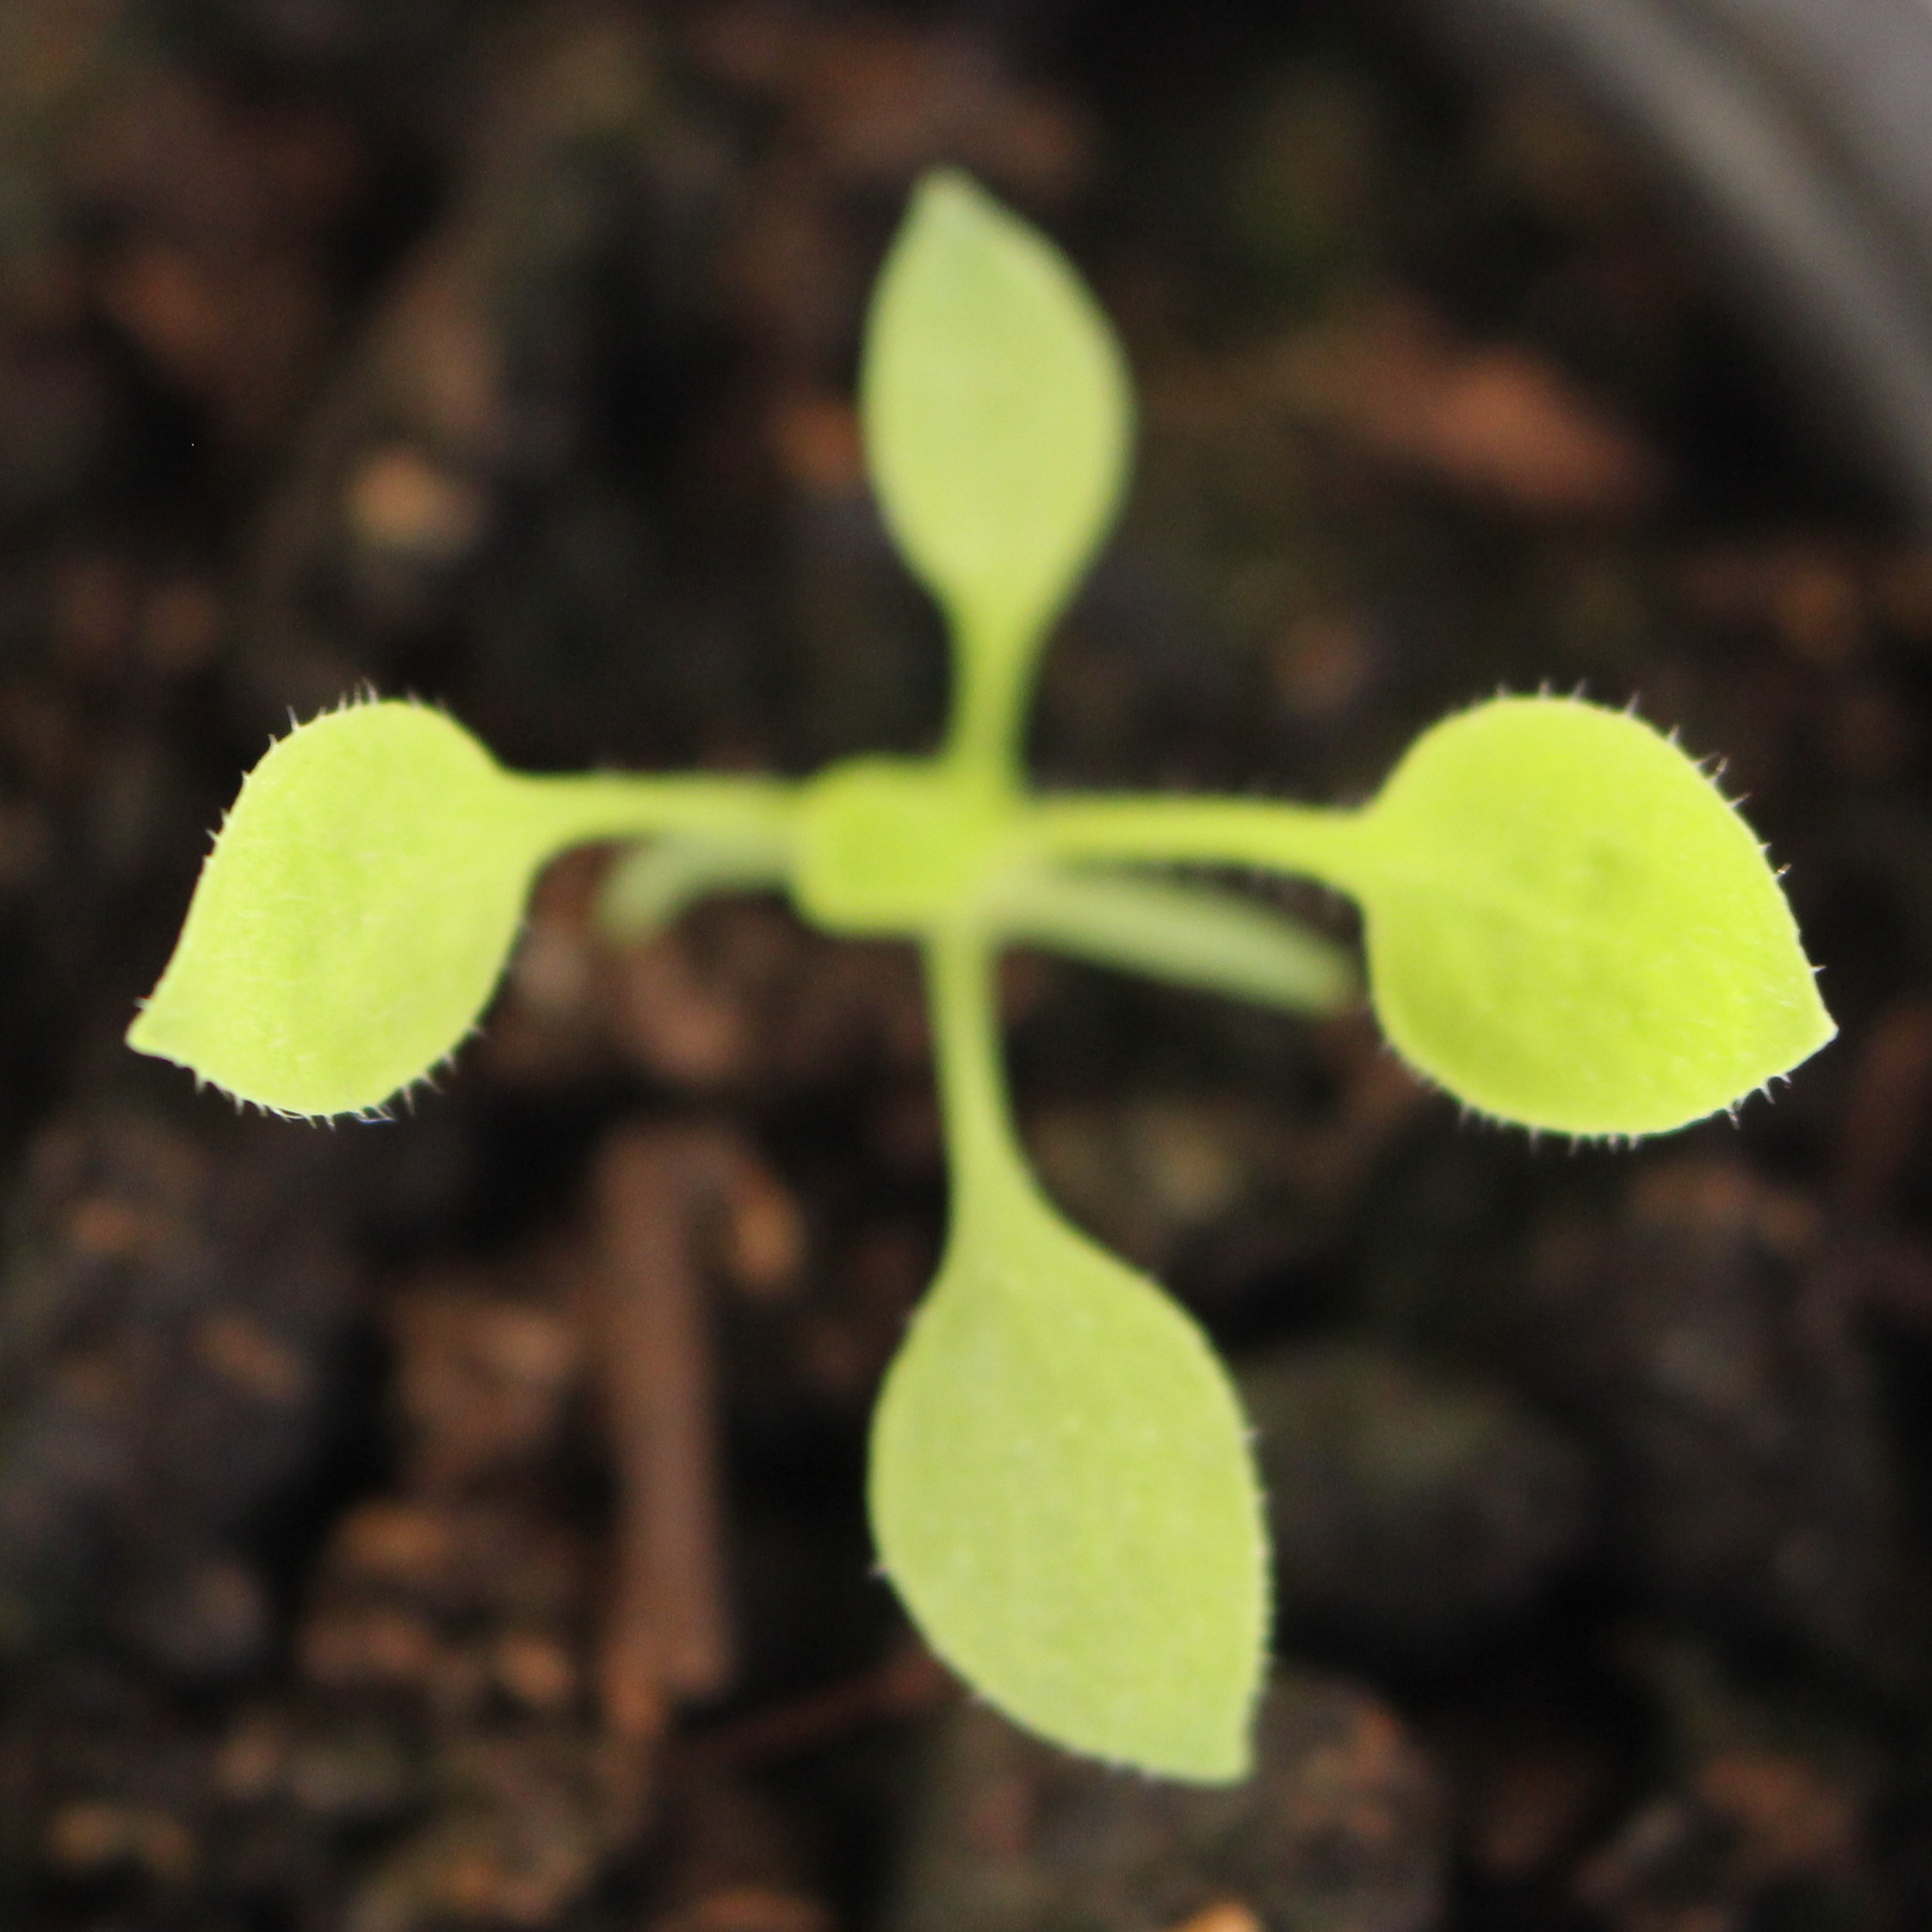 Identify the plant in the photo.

Papaver rhoeas
